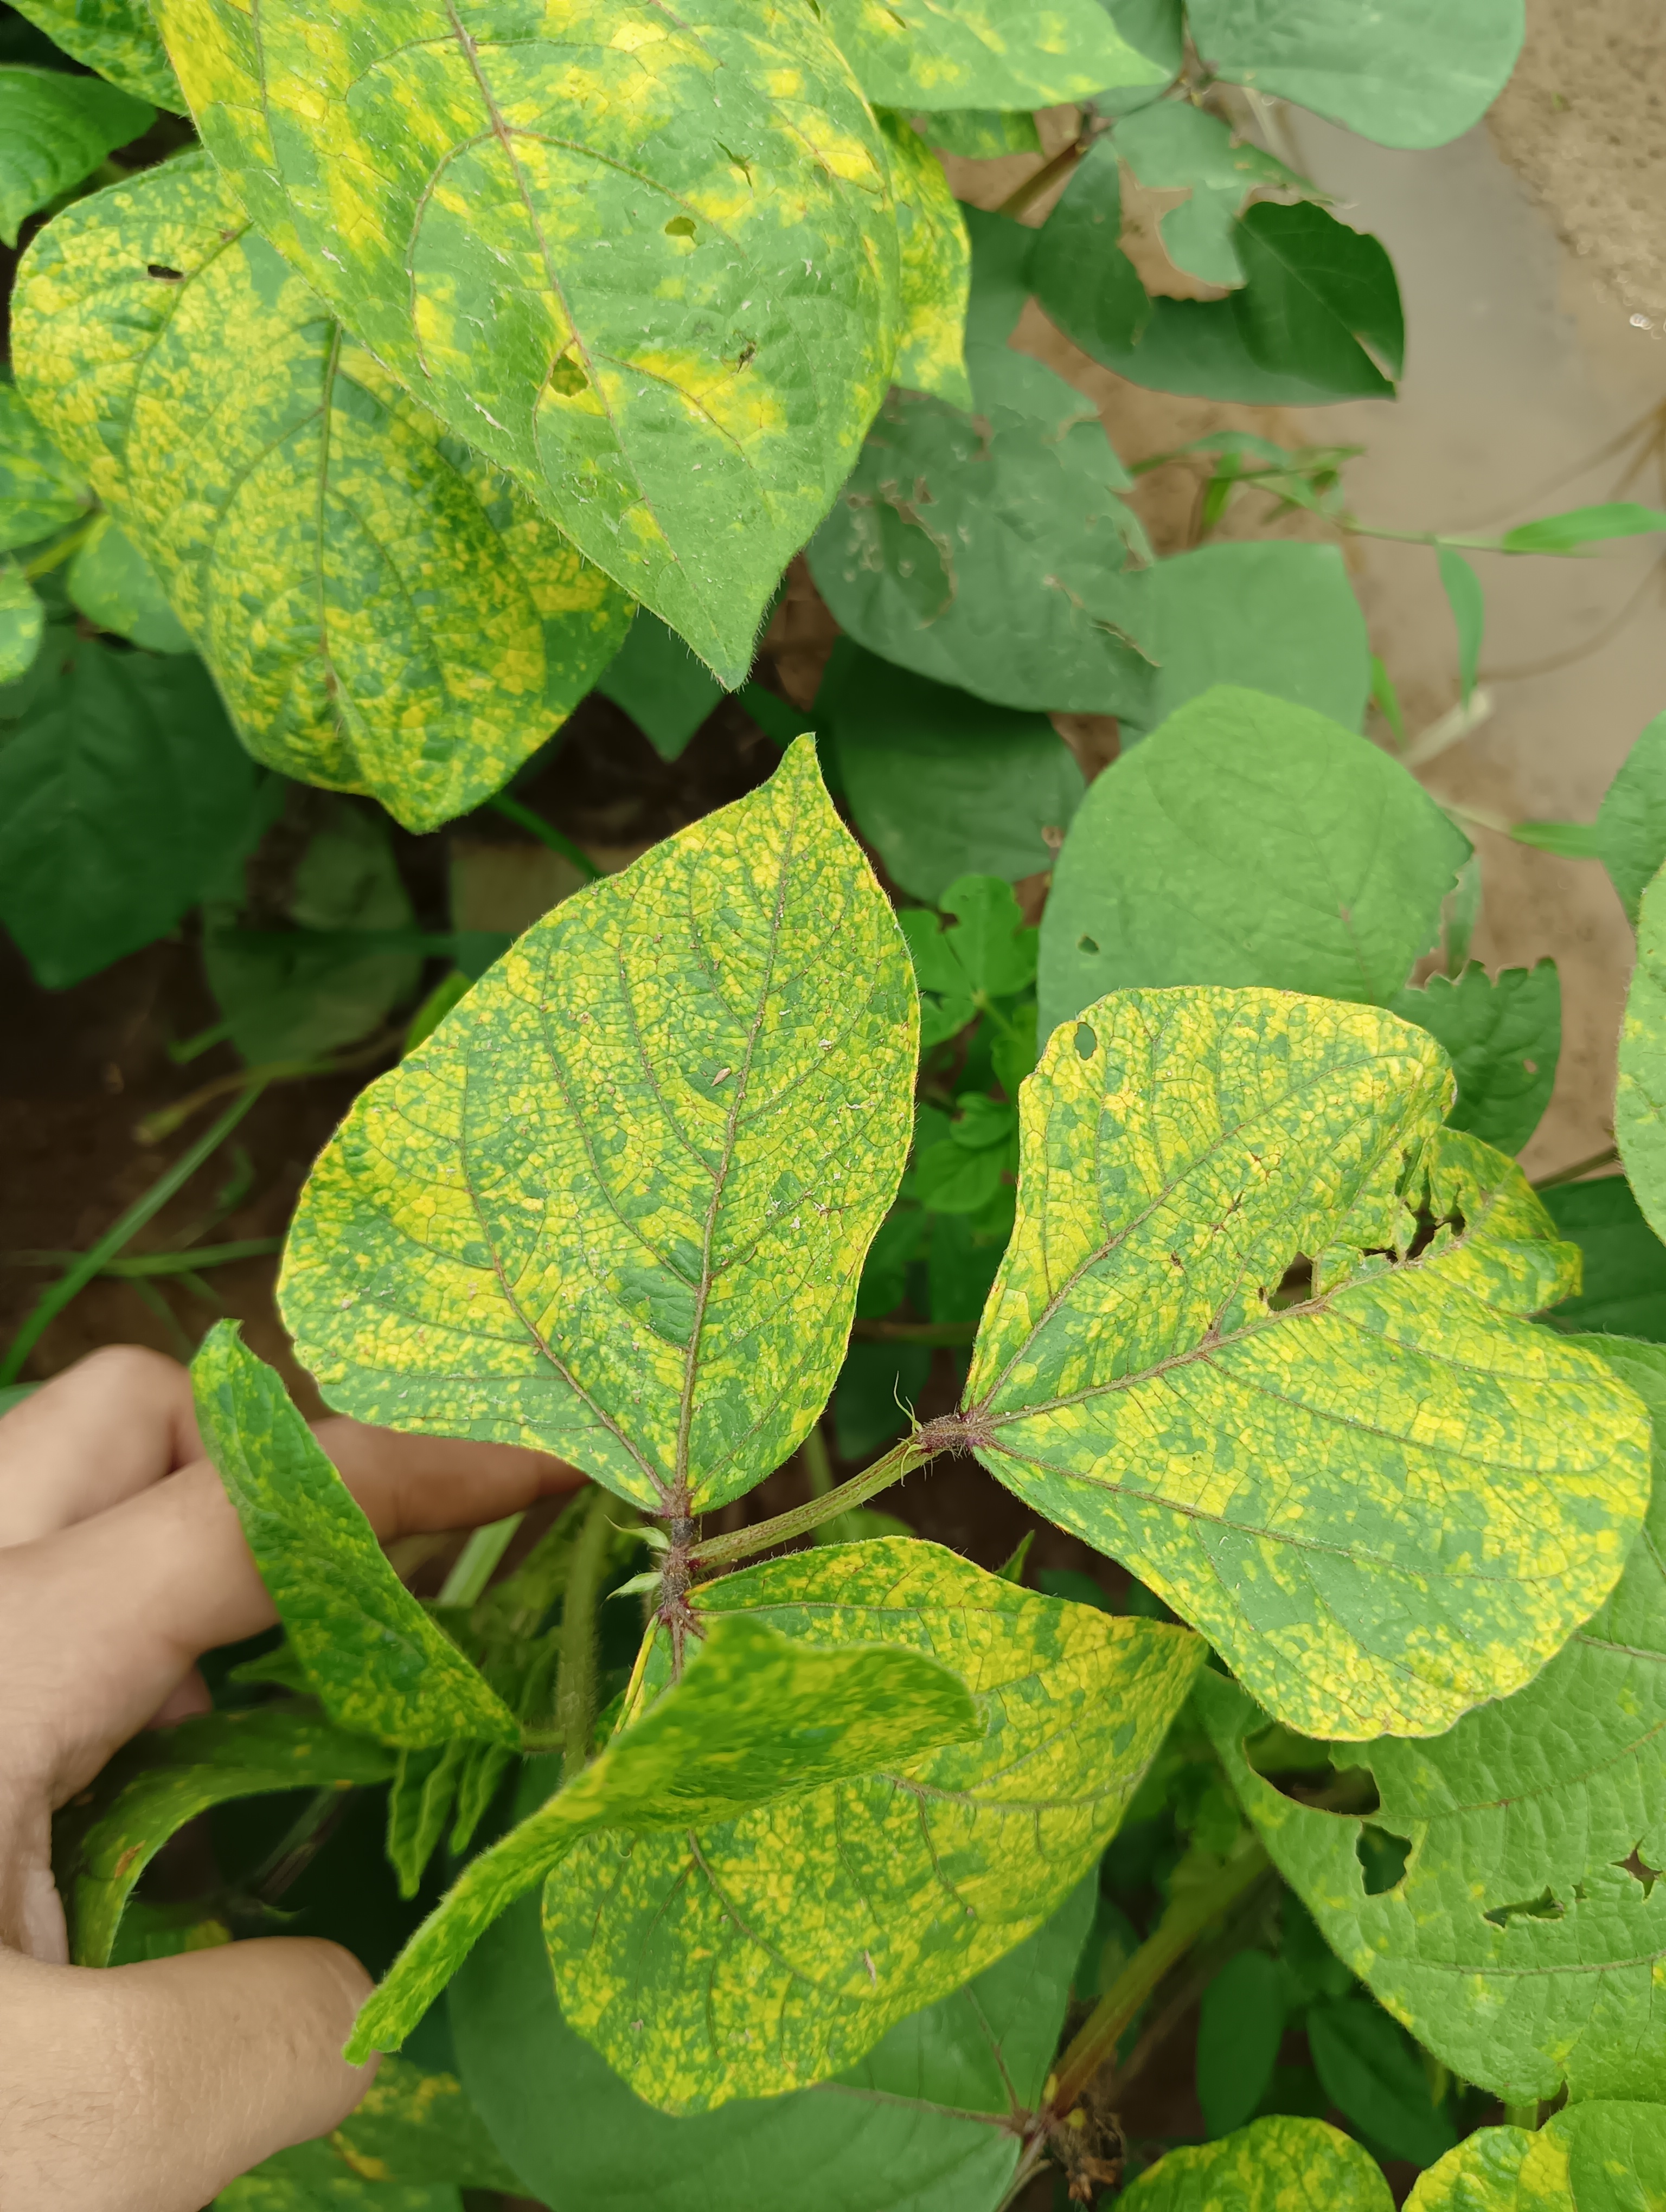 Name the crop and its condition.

mungbean, yellow mosaic
